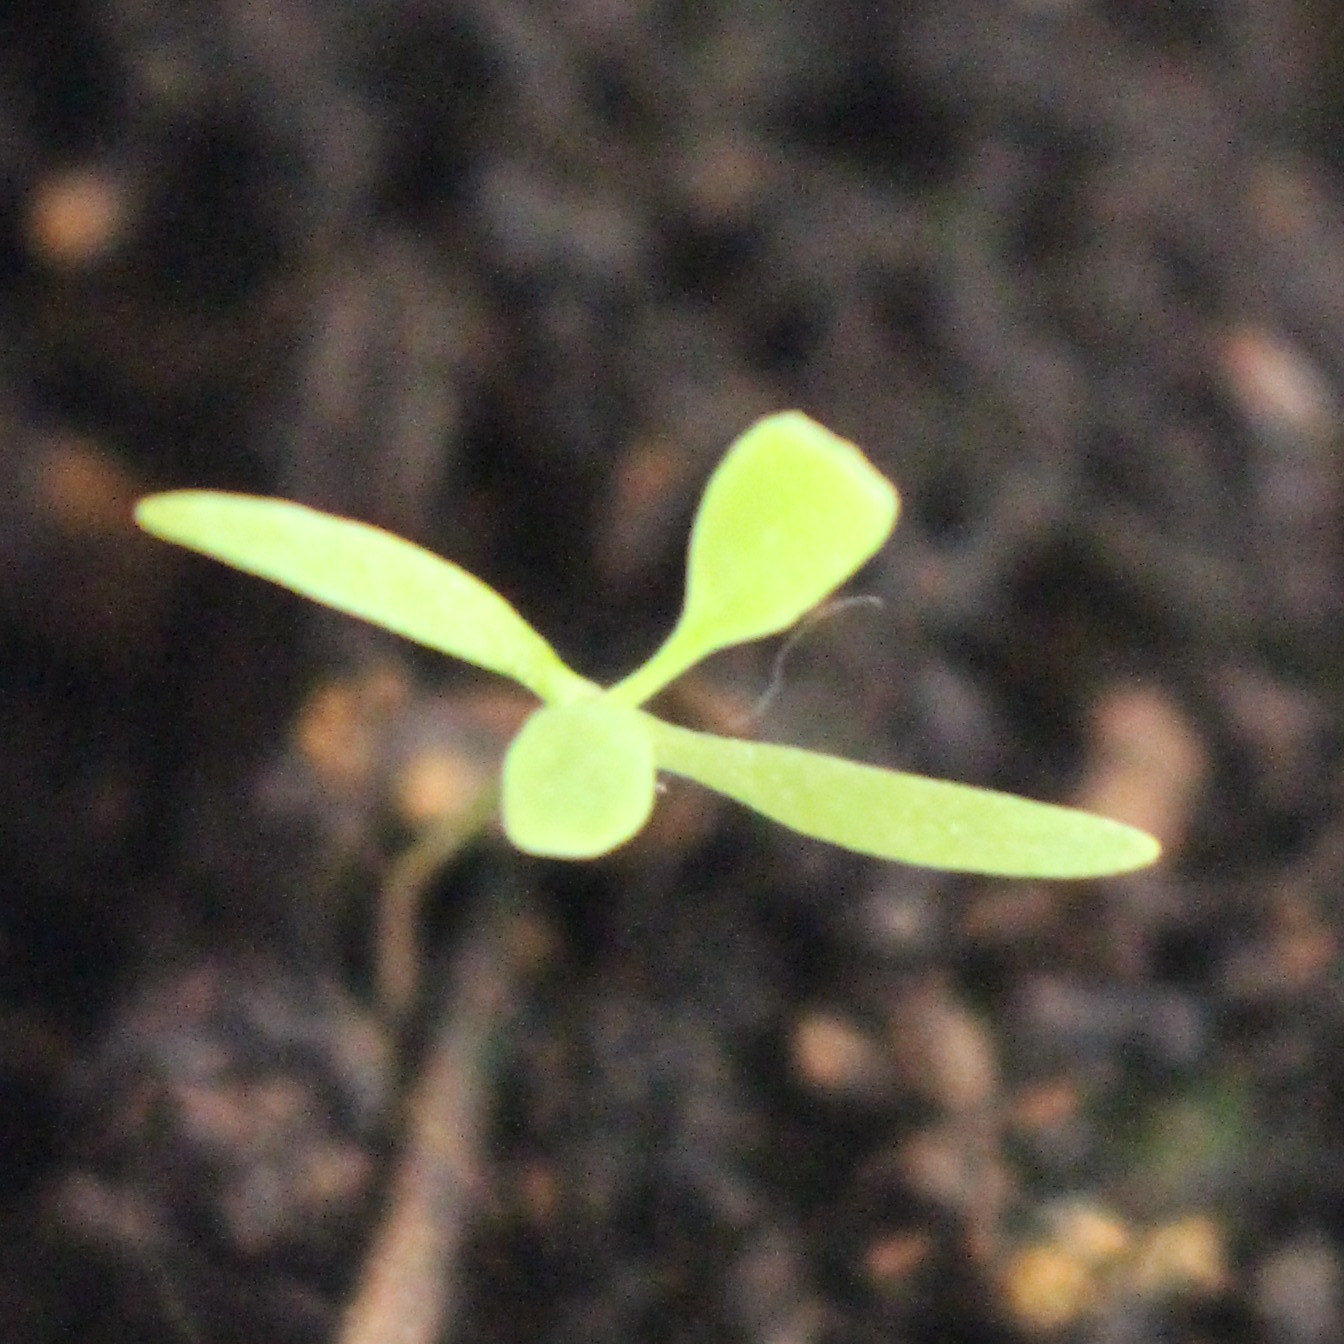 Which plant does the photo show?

Papaver rhoeas
